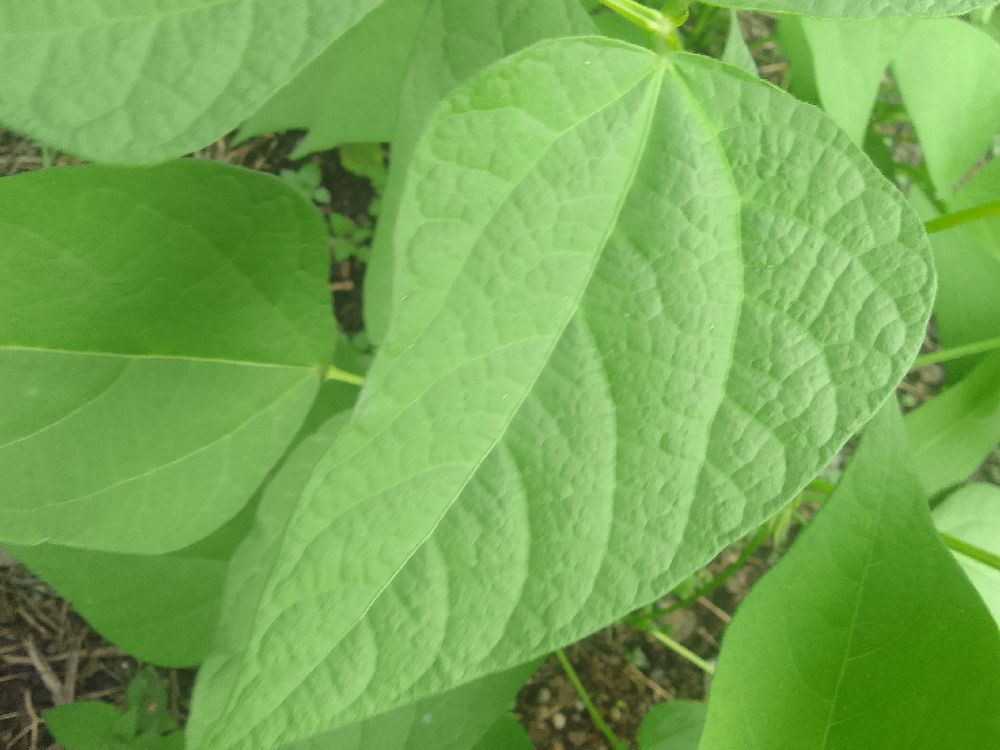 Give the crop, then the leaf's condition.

common bean, healthy
